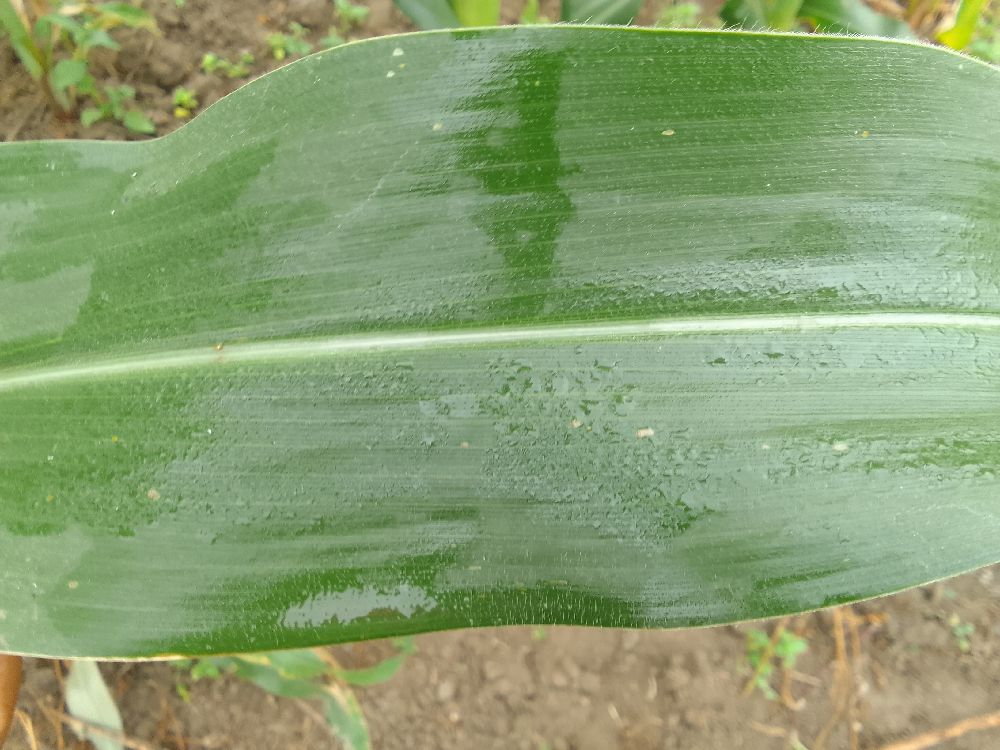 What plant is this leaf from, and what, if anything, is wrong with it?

maize, healthy
